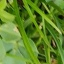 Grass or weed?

unstructured weed
